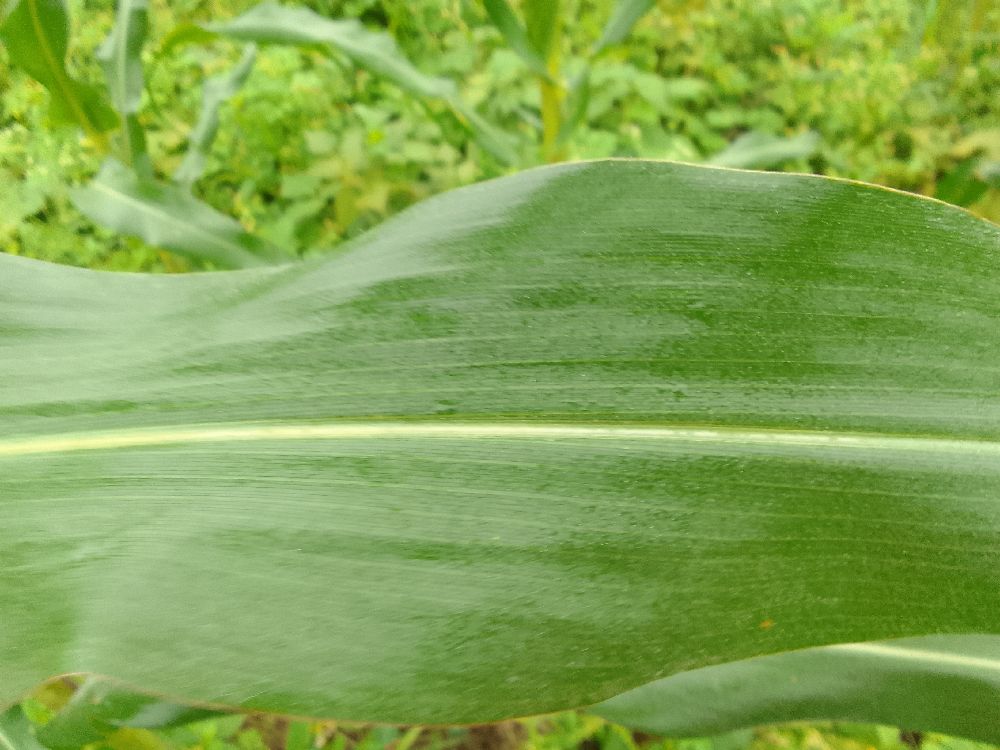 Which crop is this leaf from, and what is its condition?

maize, healthy
